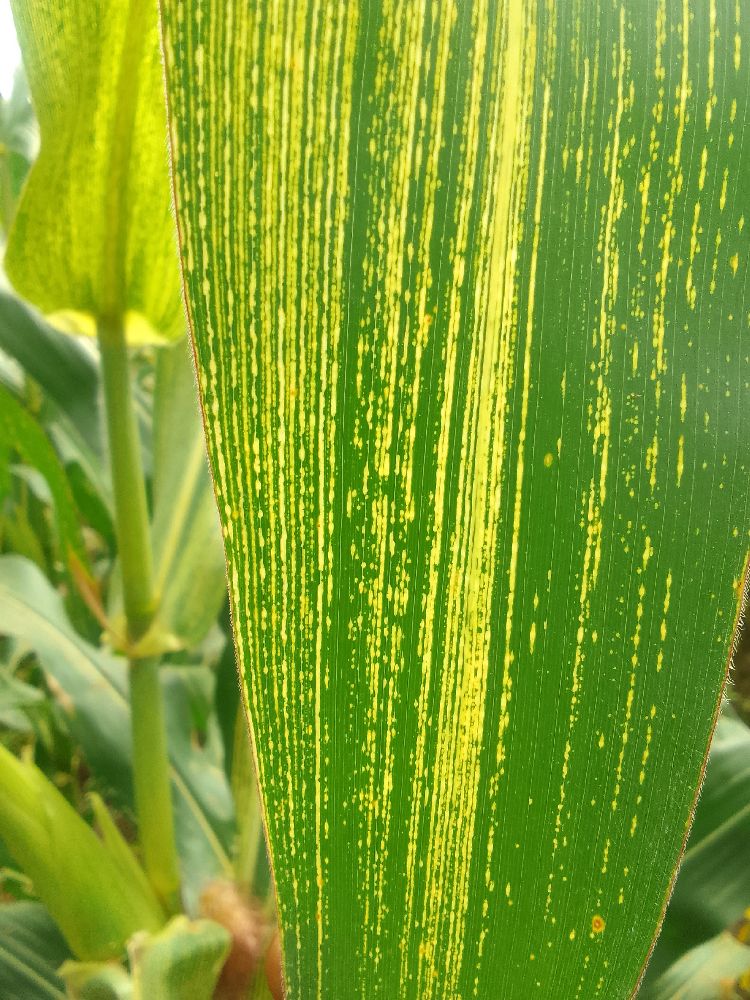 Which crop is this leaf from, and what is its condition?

maize, maize streak virus
